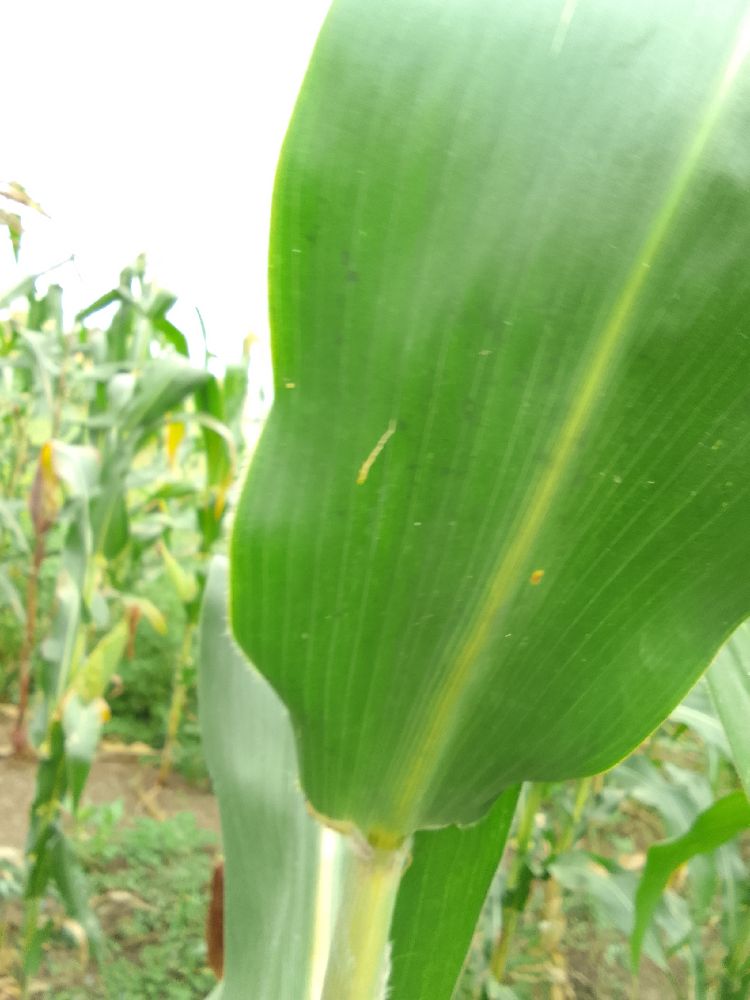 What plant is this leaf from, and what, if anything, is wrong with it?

maize, healthy
